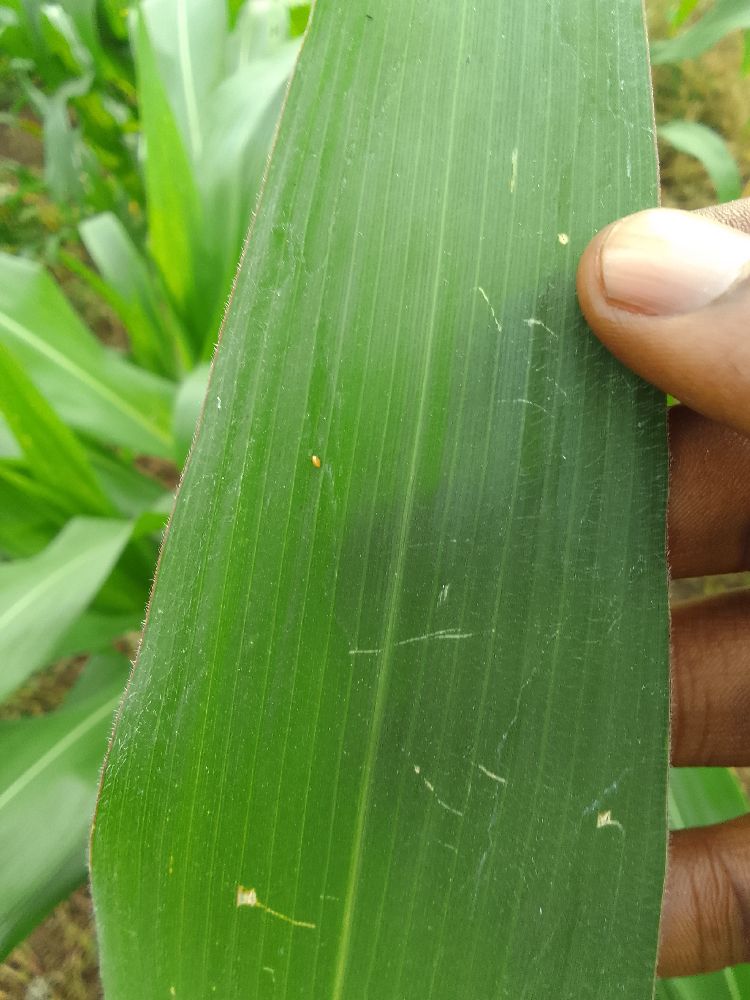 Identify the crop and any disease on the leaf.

maize, healthy
